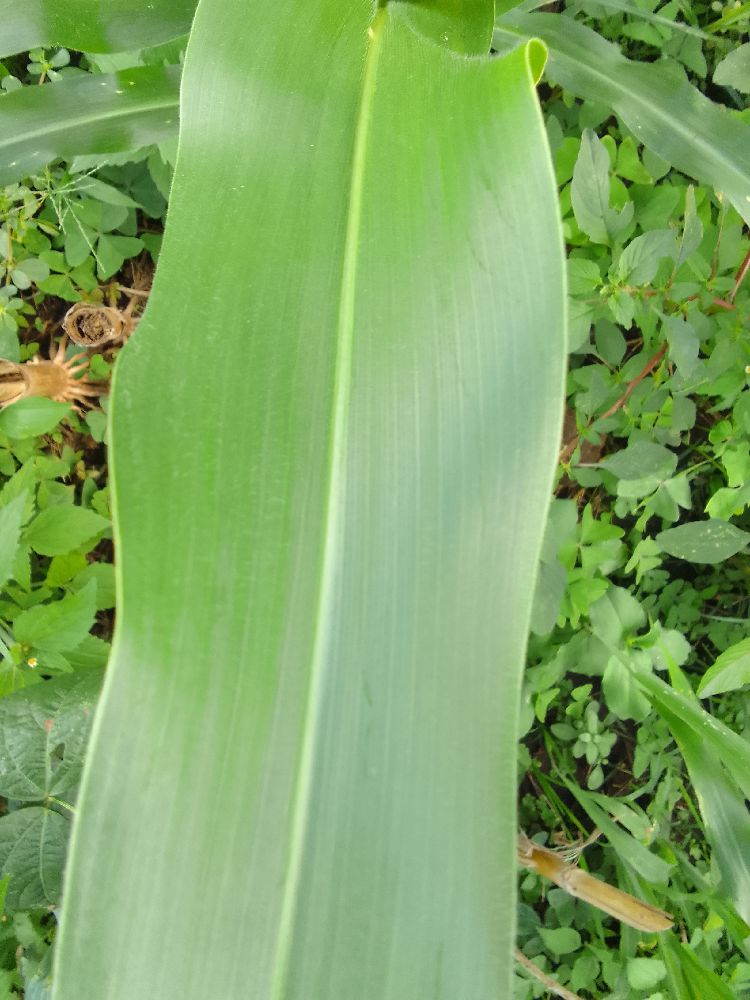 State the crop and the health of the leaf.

maize, healthy
